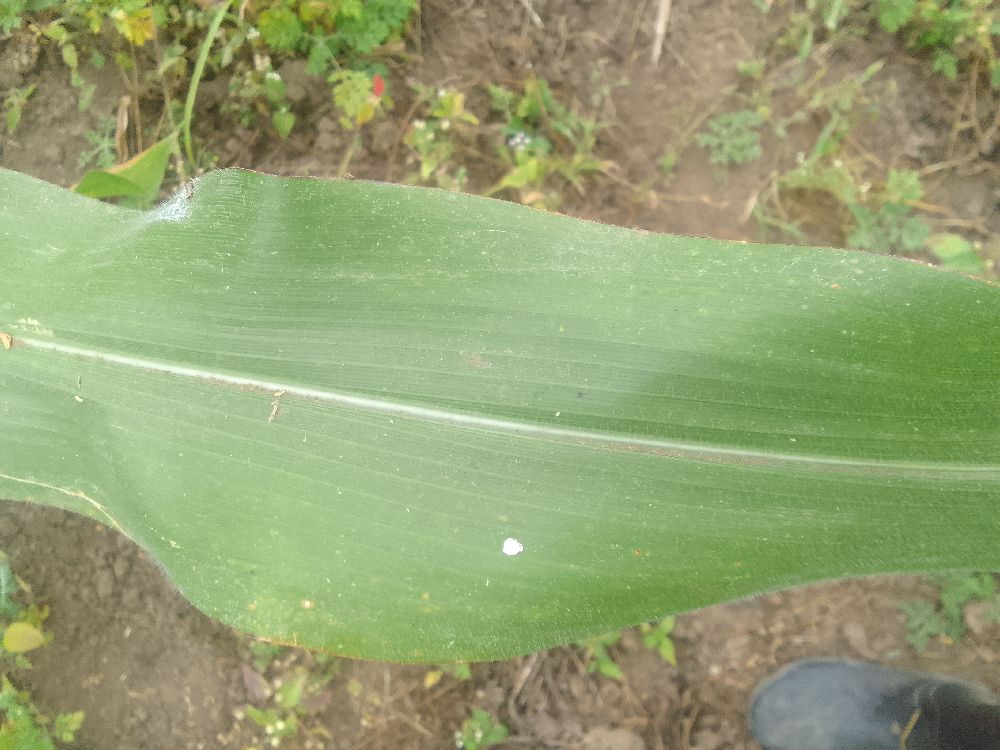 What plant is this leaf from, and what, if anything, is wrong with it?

maize, healthy
